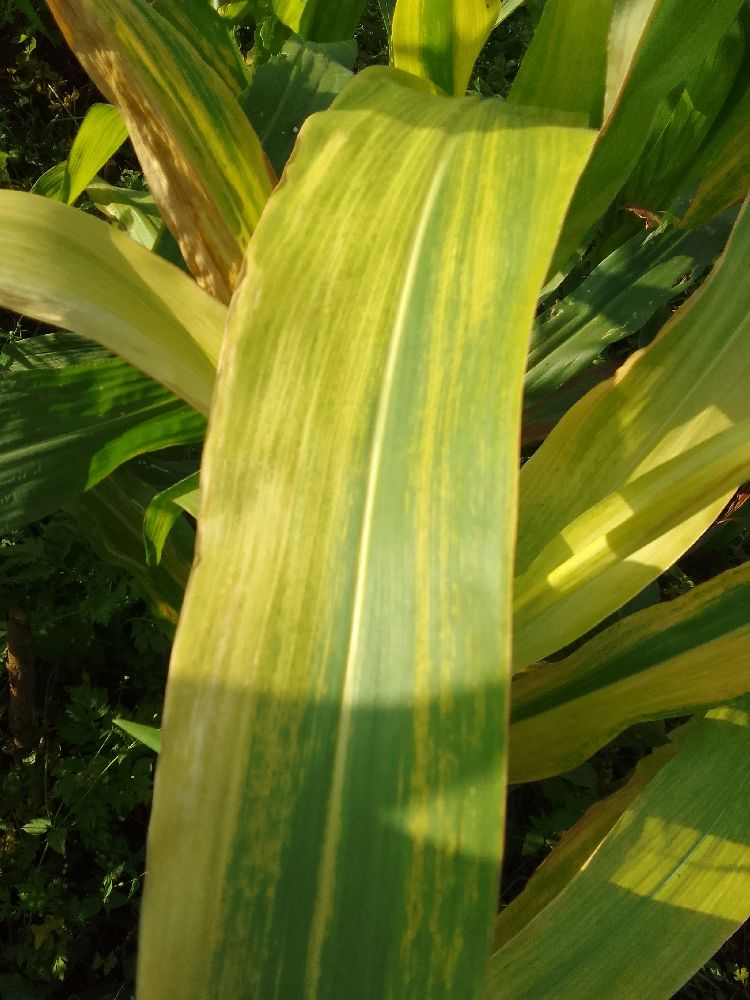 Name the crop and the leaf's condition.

maize, maize lethal necrosis
